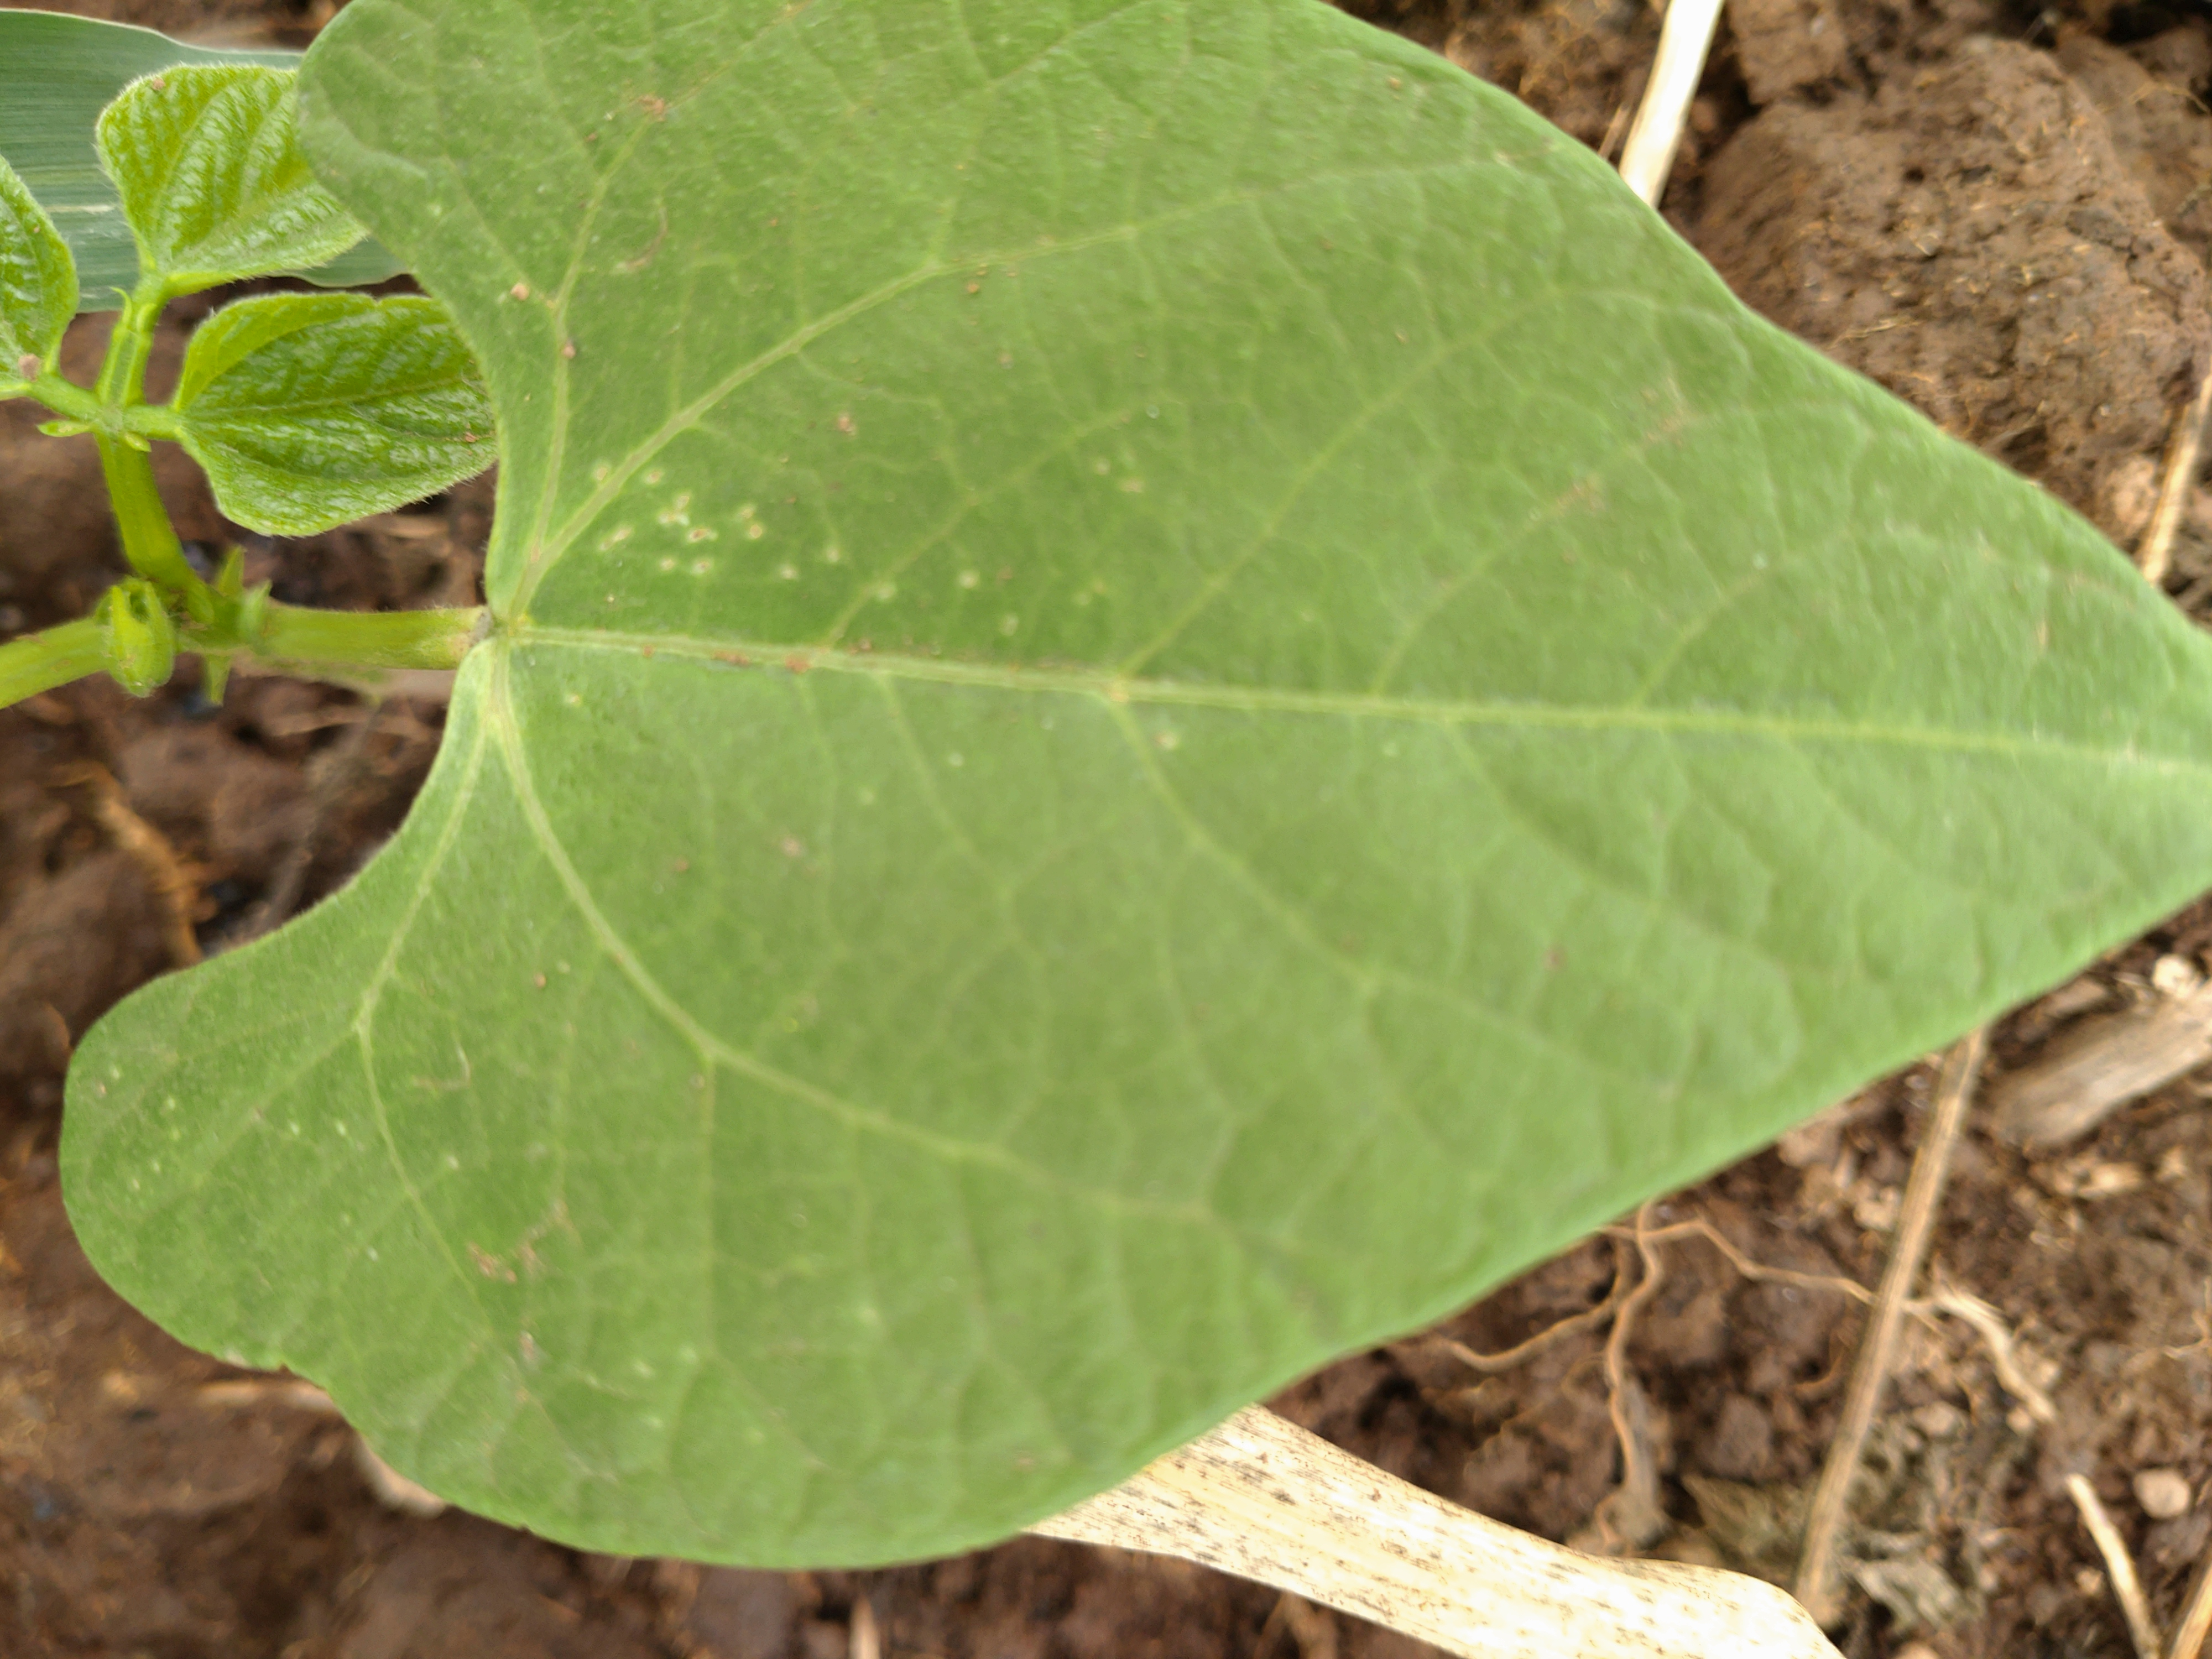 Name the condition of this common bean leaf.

healthy
